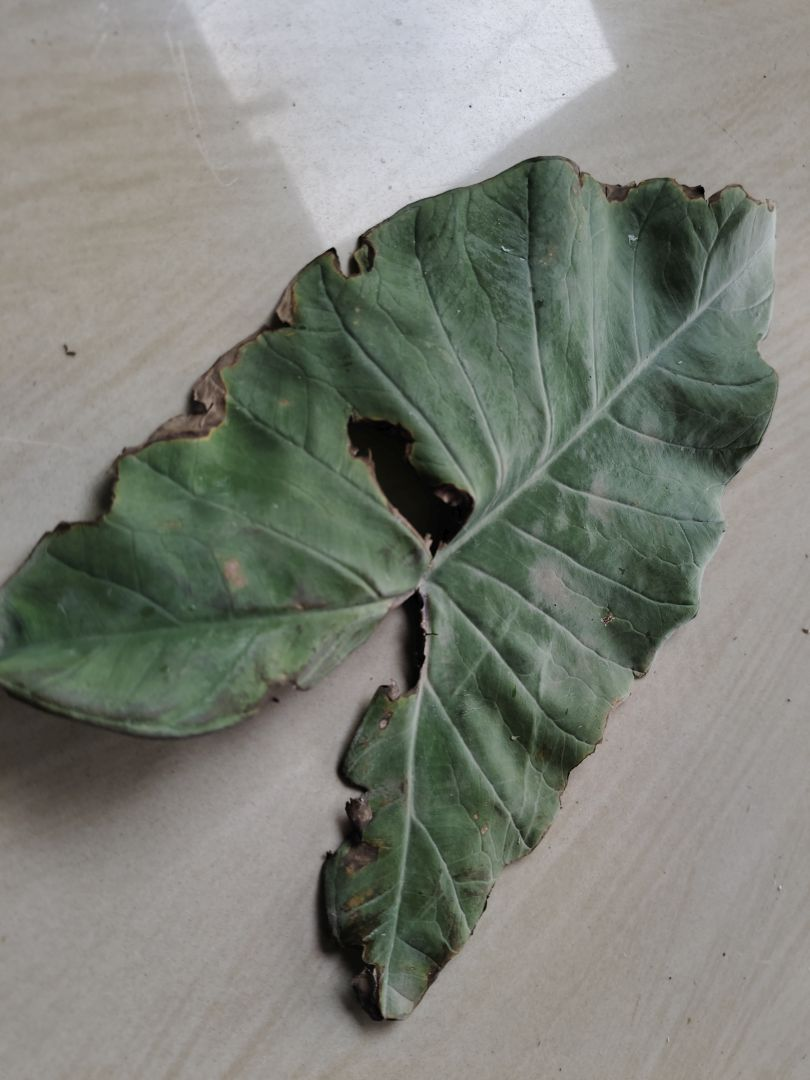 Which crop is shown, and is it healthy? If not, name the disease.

taro, leaf blight
